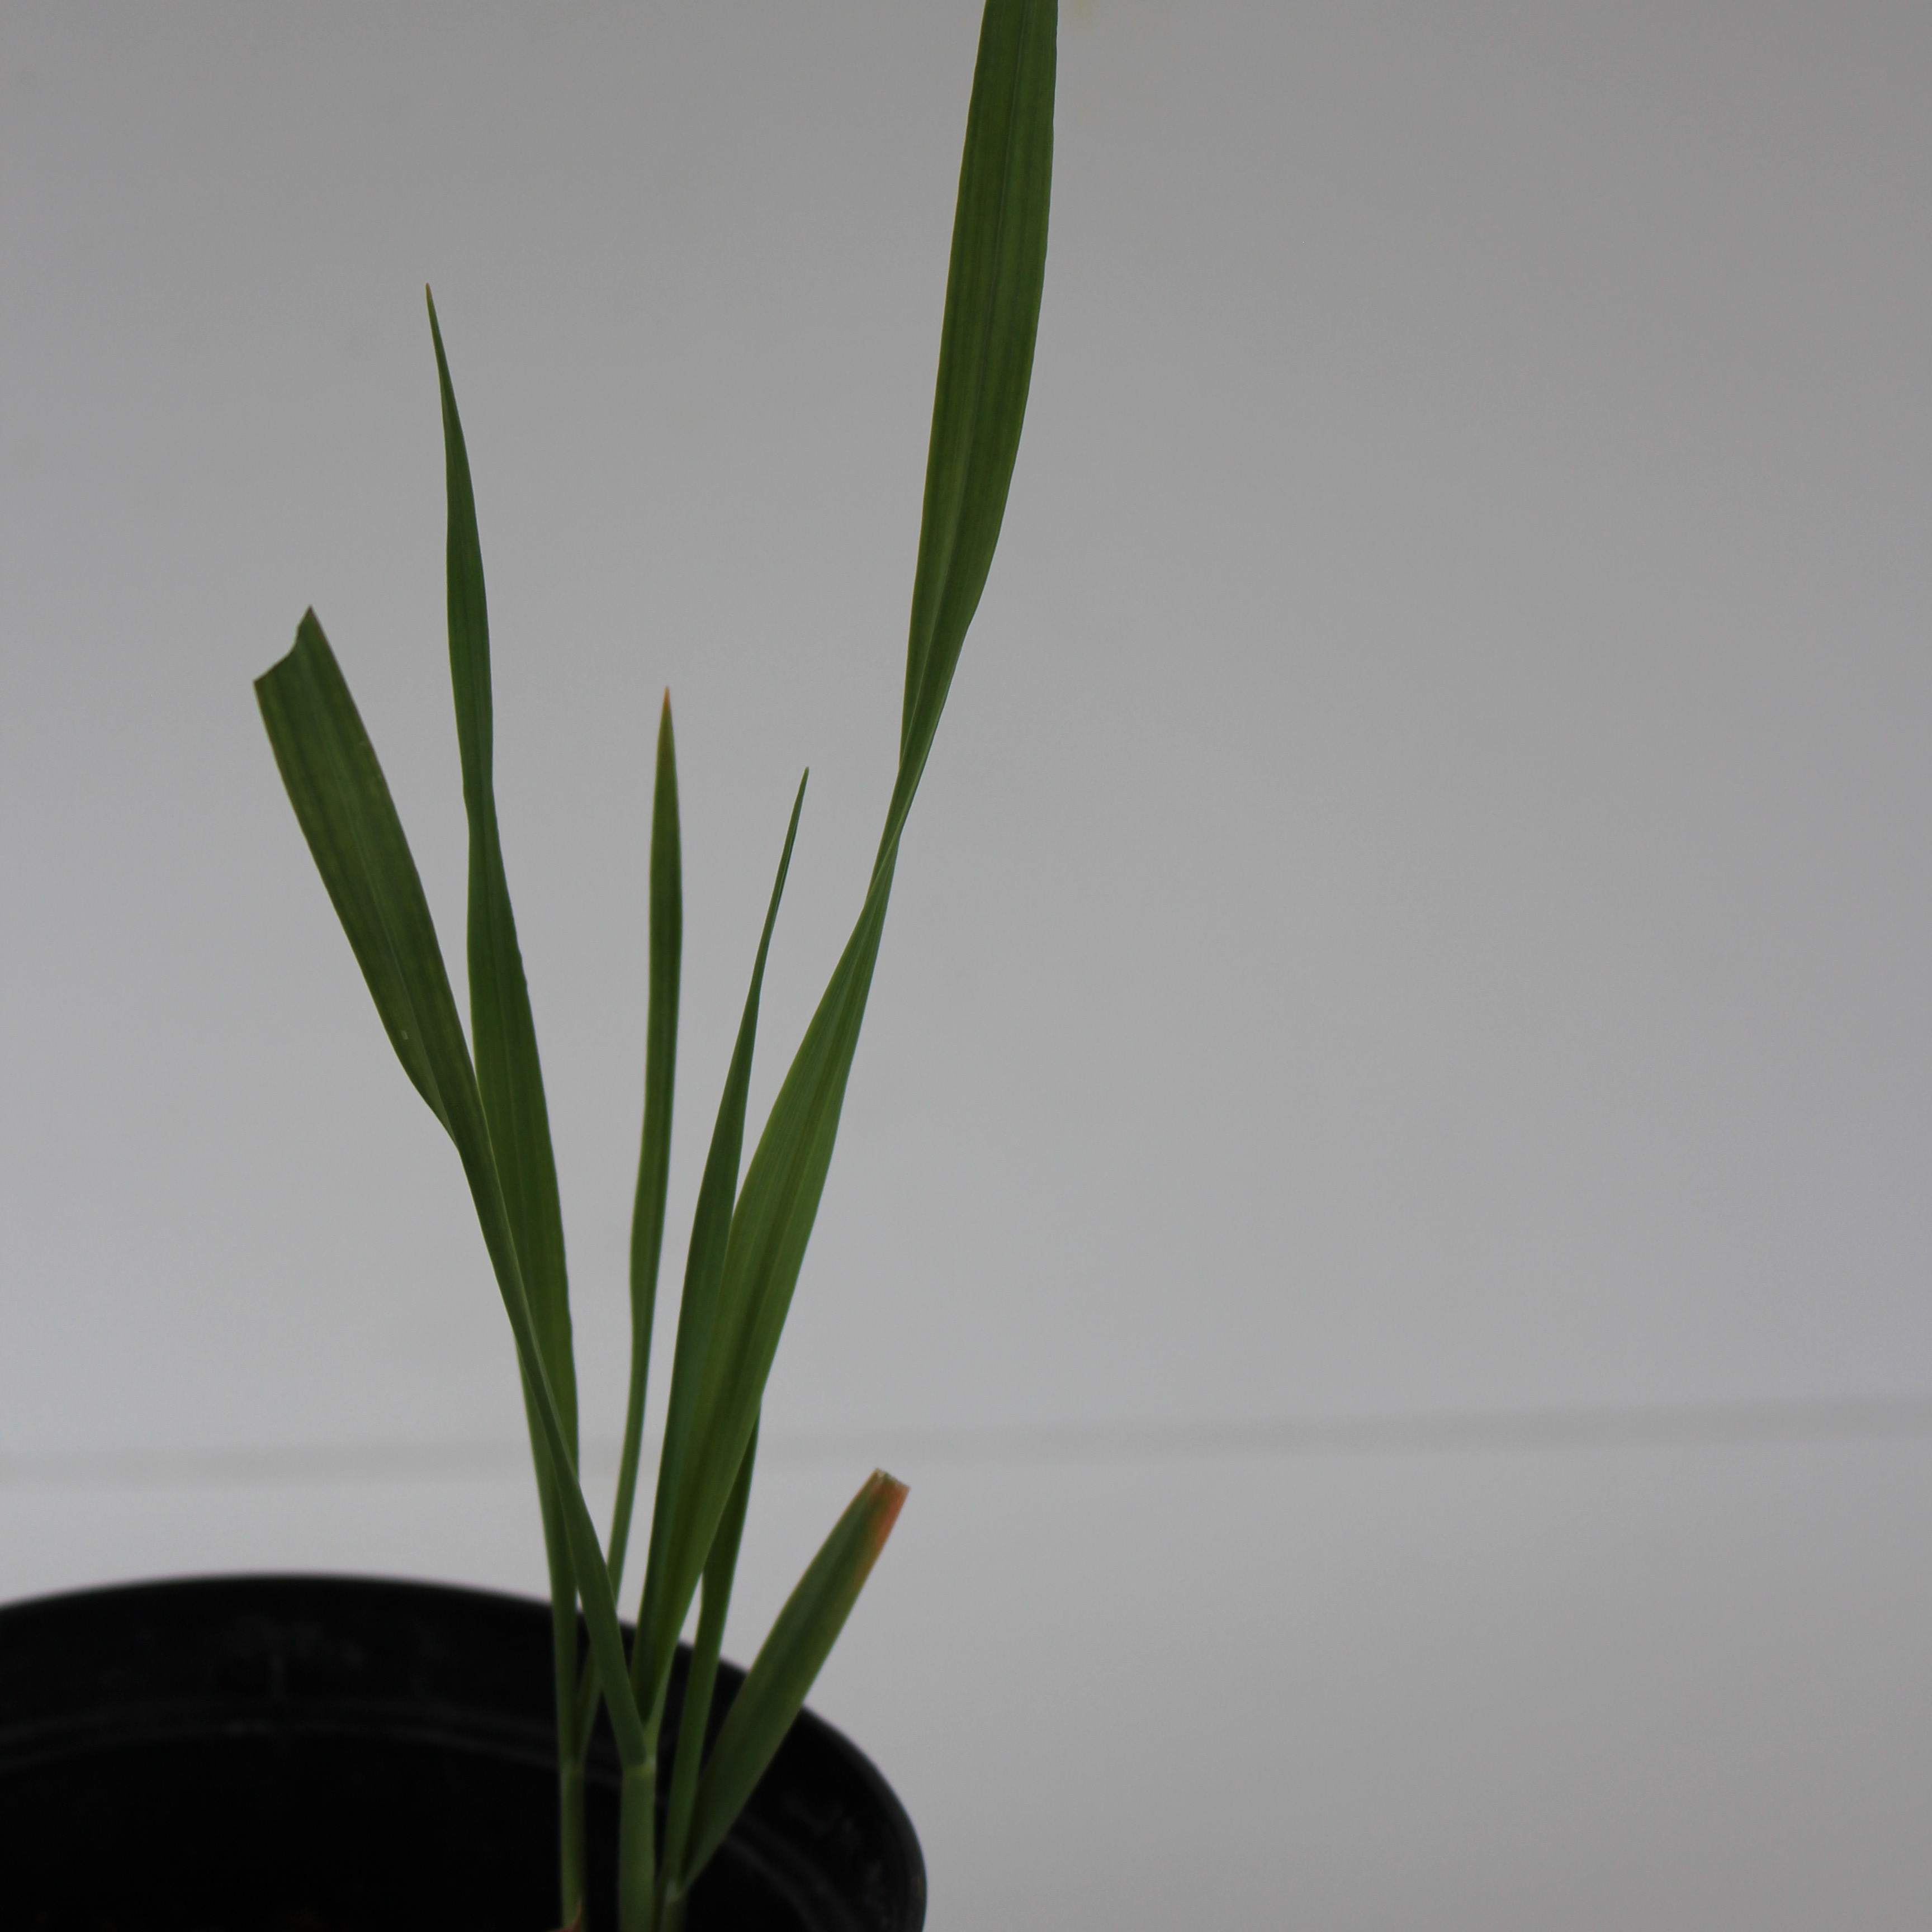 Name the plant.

Avena sterilis
